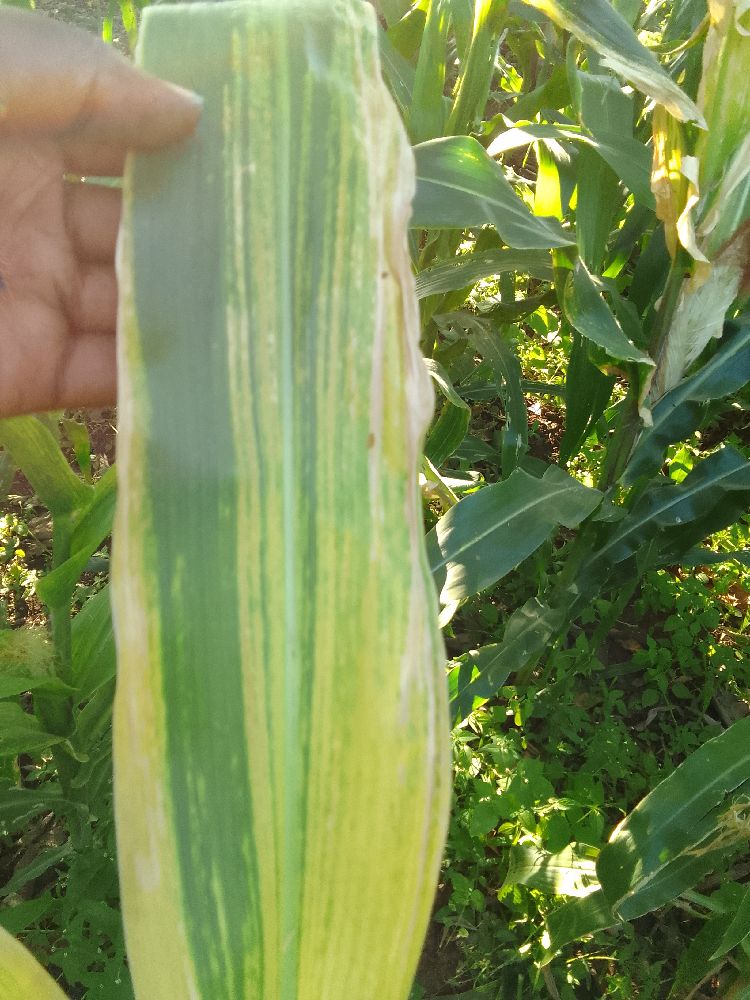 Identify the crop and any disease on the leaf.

maize, maize lethal necrosis
